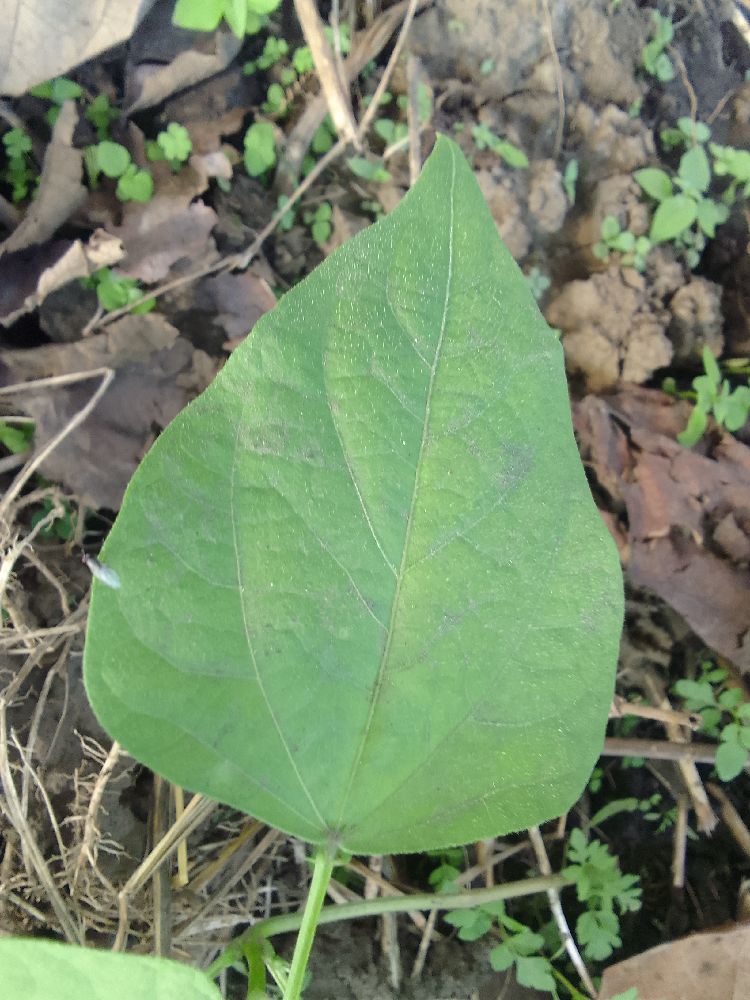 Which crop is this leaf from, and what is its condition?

common bean, healthy
